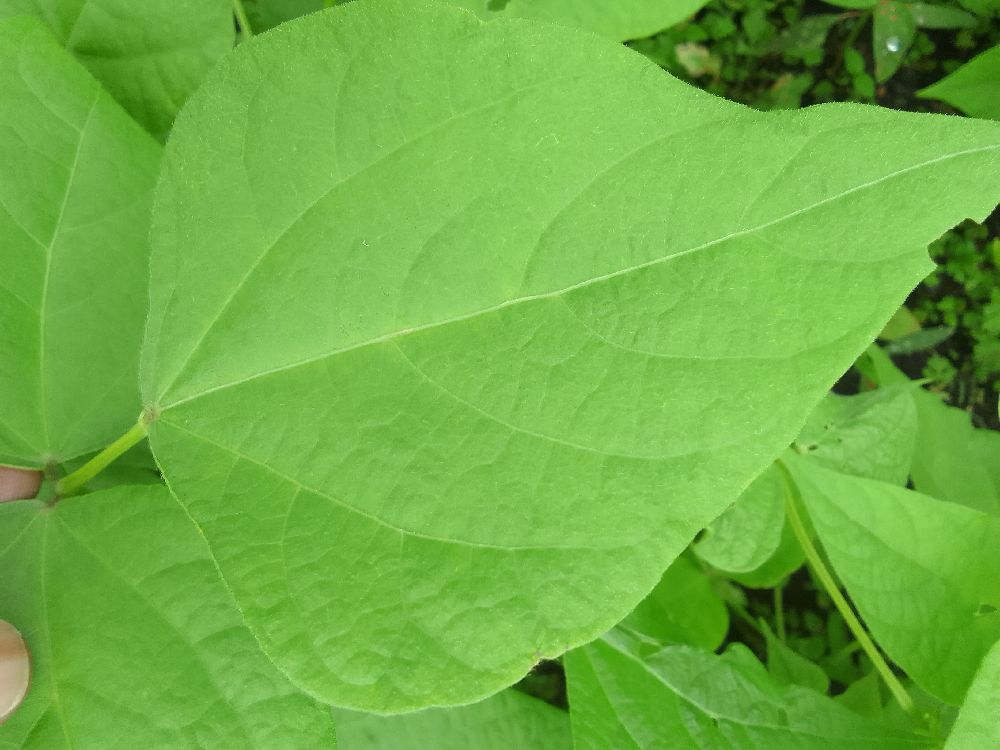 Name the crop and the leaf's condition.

common bean, healthy
